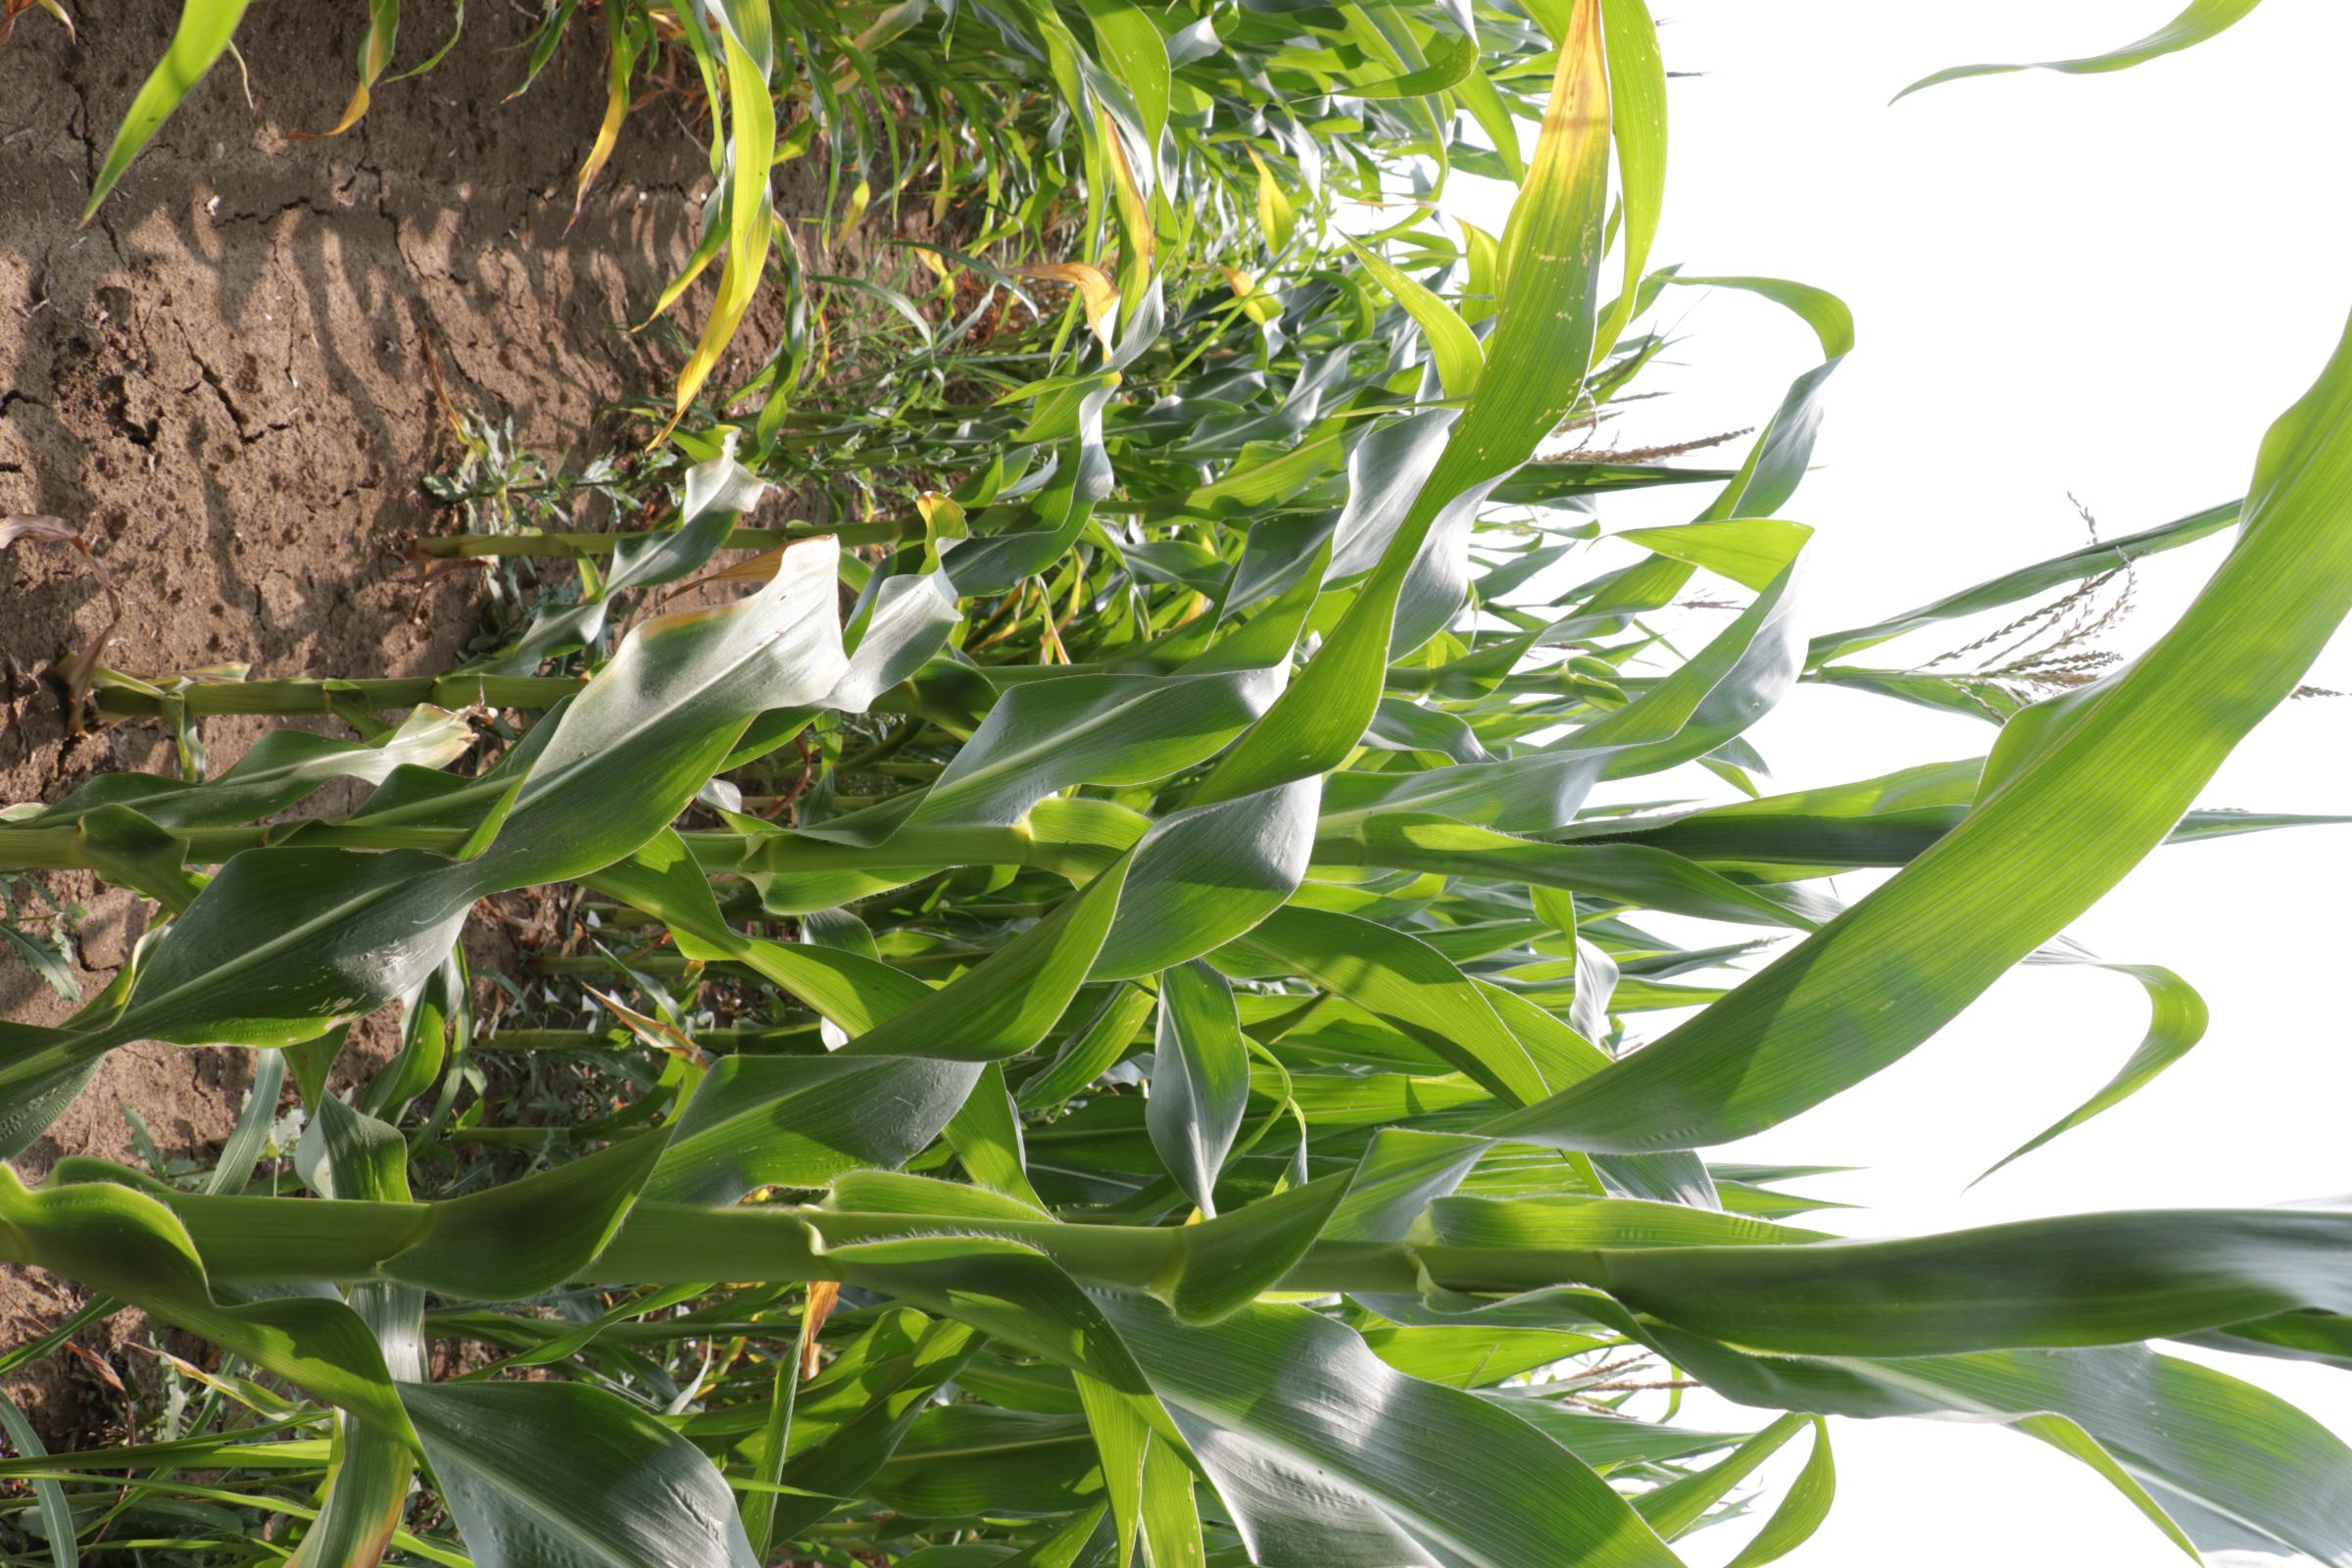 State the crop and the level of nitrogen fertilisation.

maize, no added nitrogen
